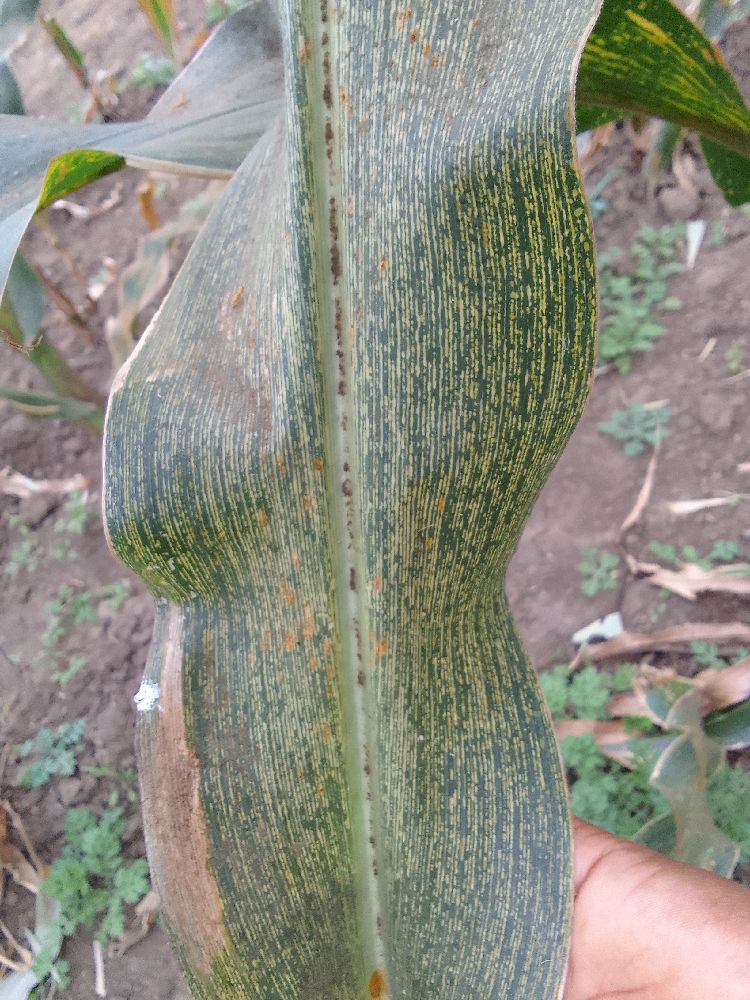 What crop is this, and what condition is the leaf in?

maize, maize streak virus
